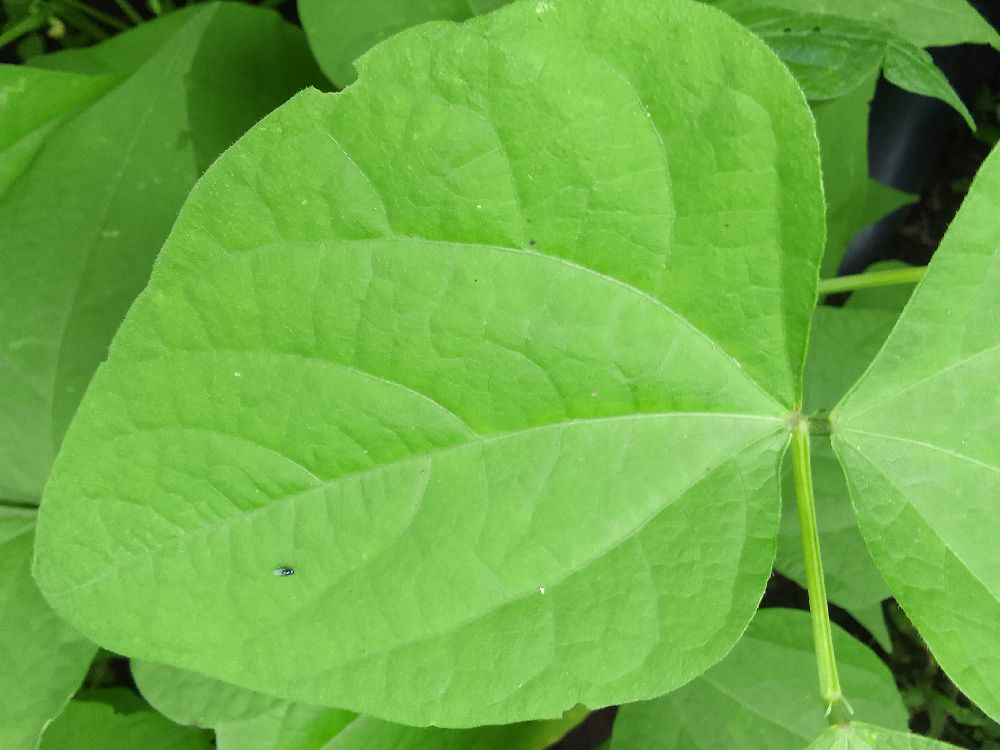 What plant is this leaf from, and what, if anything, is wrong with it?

common bean, healthy
